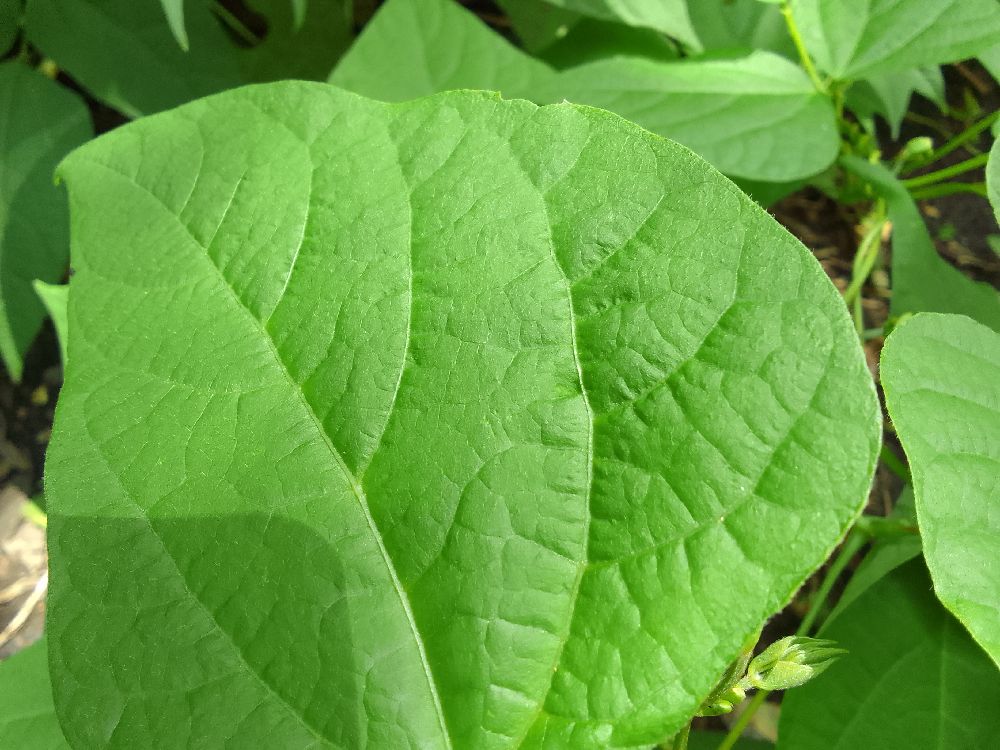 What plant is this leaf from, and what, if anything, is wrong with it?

common bean, healthy
